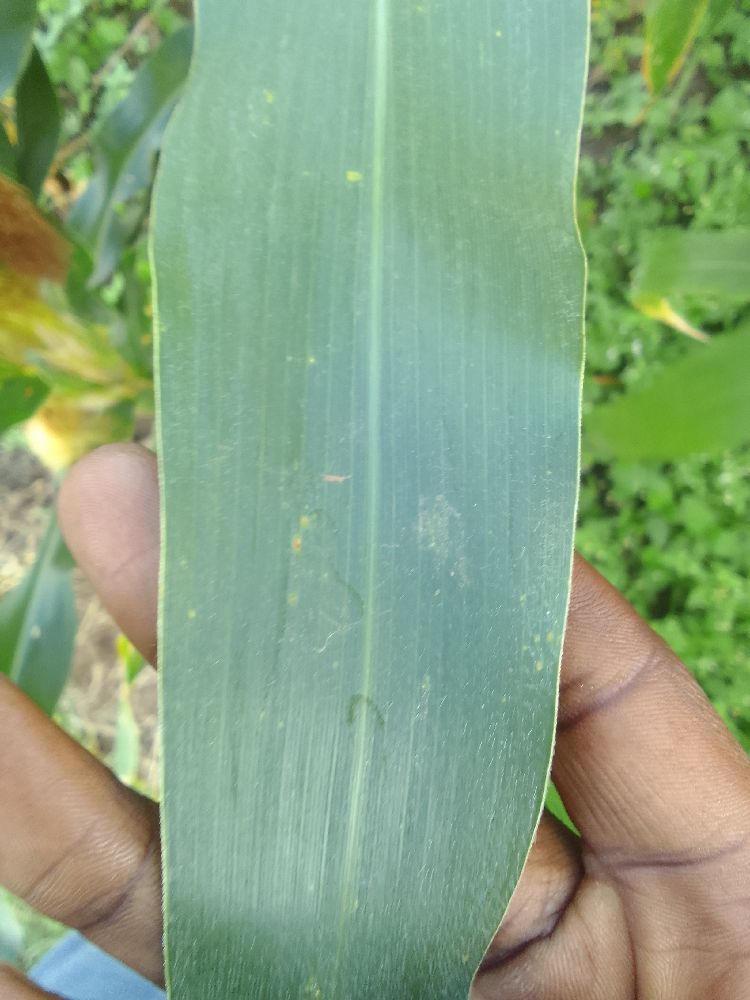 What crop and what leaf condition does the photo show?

maize, healthy
